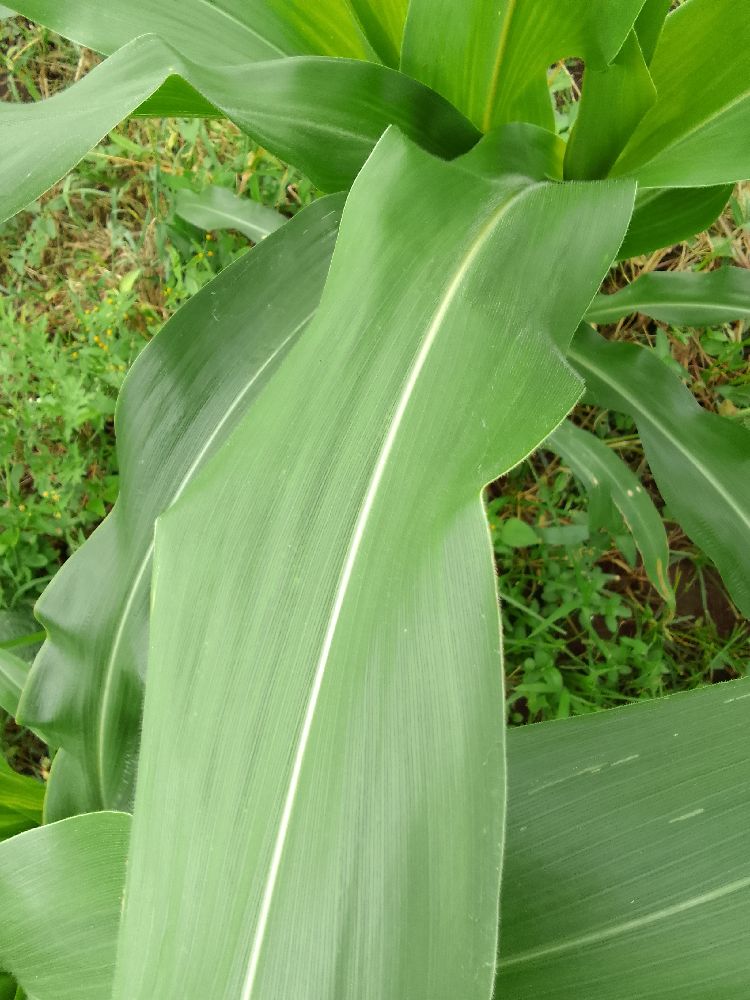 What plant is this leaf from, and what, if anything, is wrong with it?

maize, healthy
